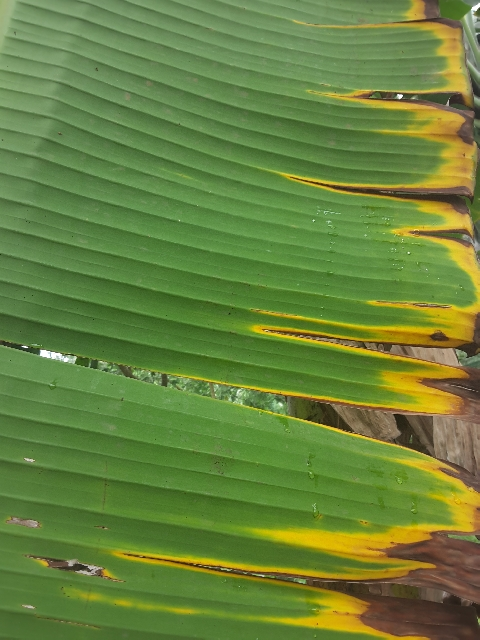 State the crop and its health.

banana, fusarium wilt race 1
